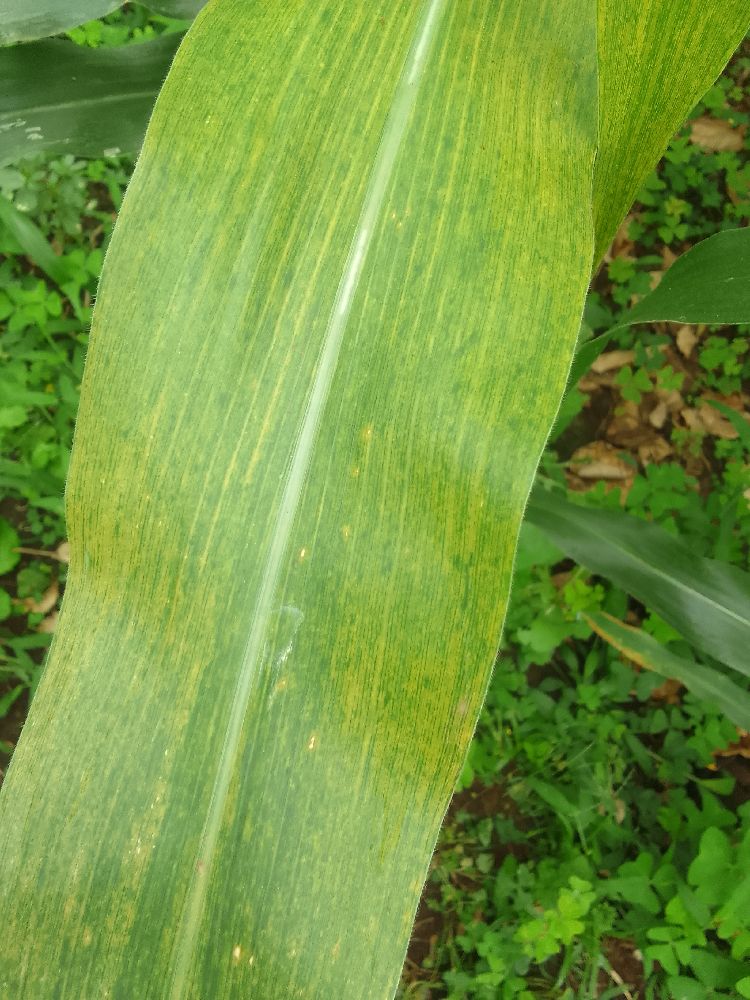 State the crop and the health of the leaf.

maize, maize lethal necrosis
